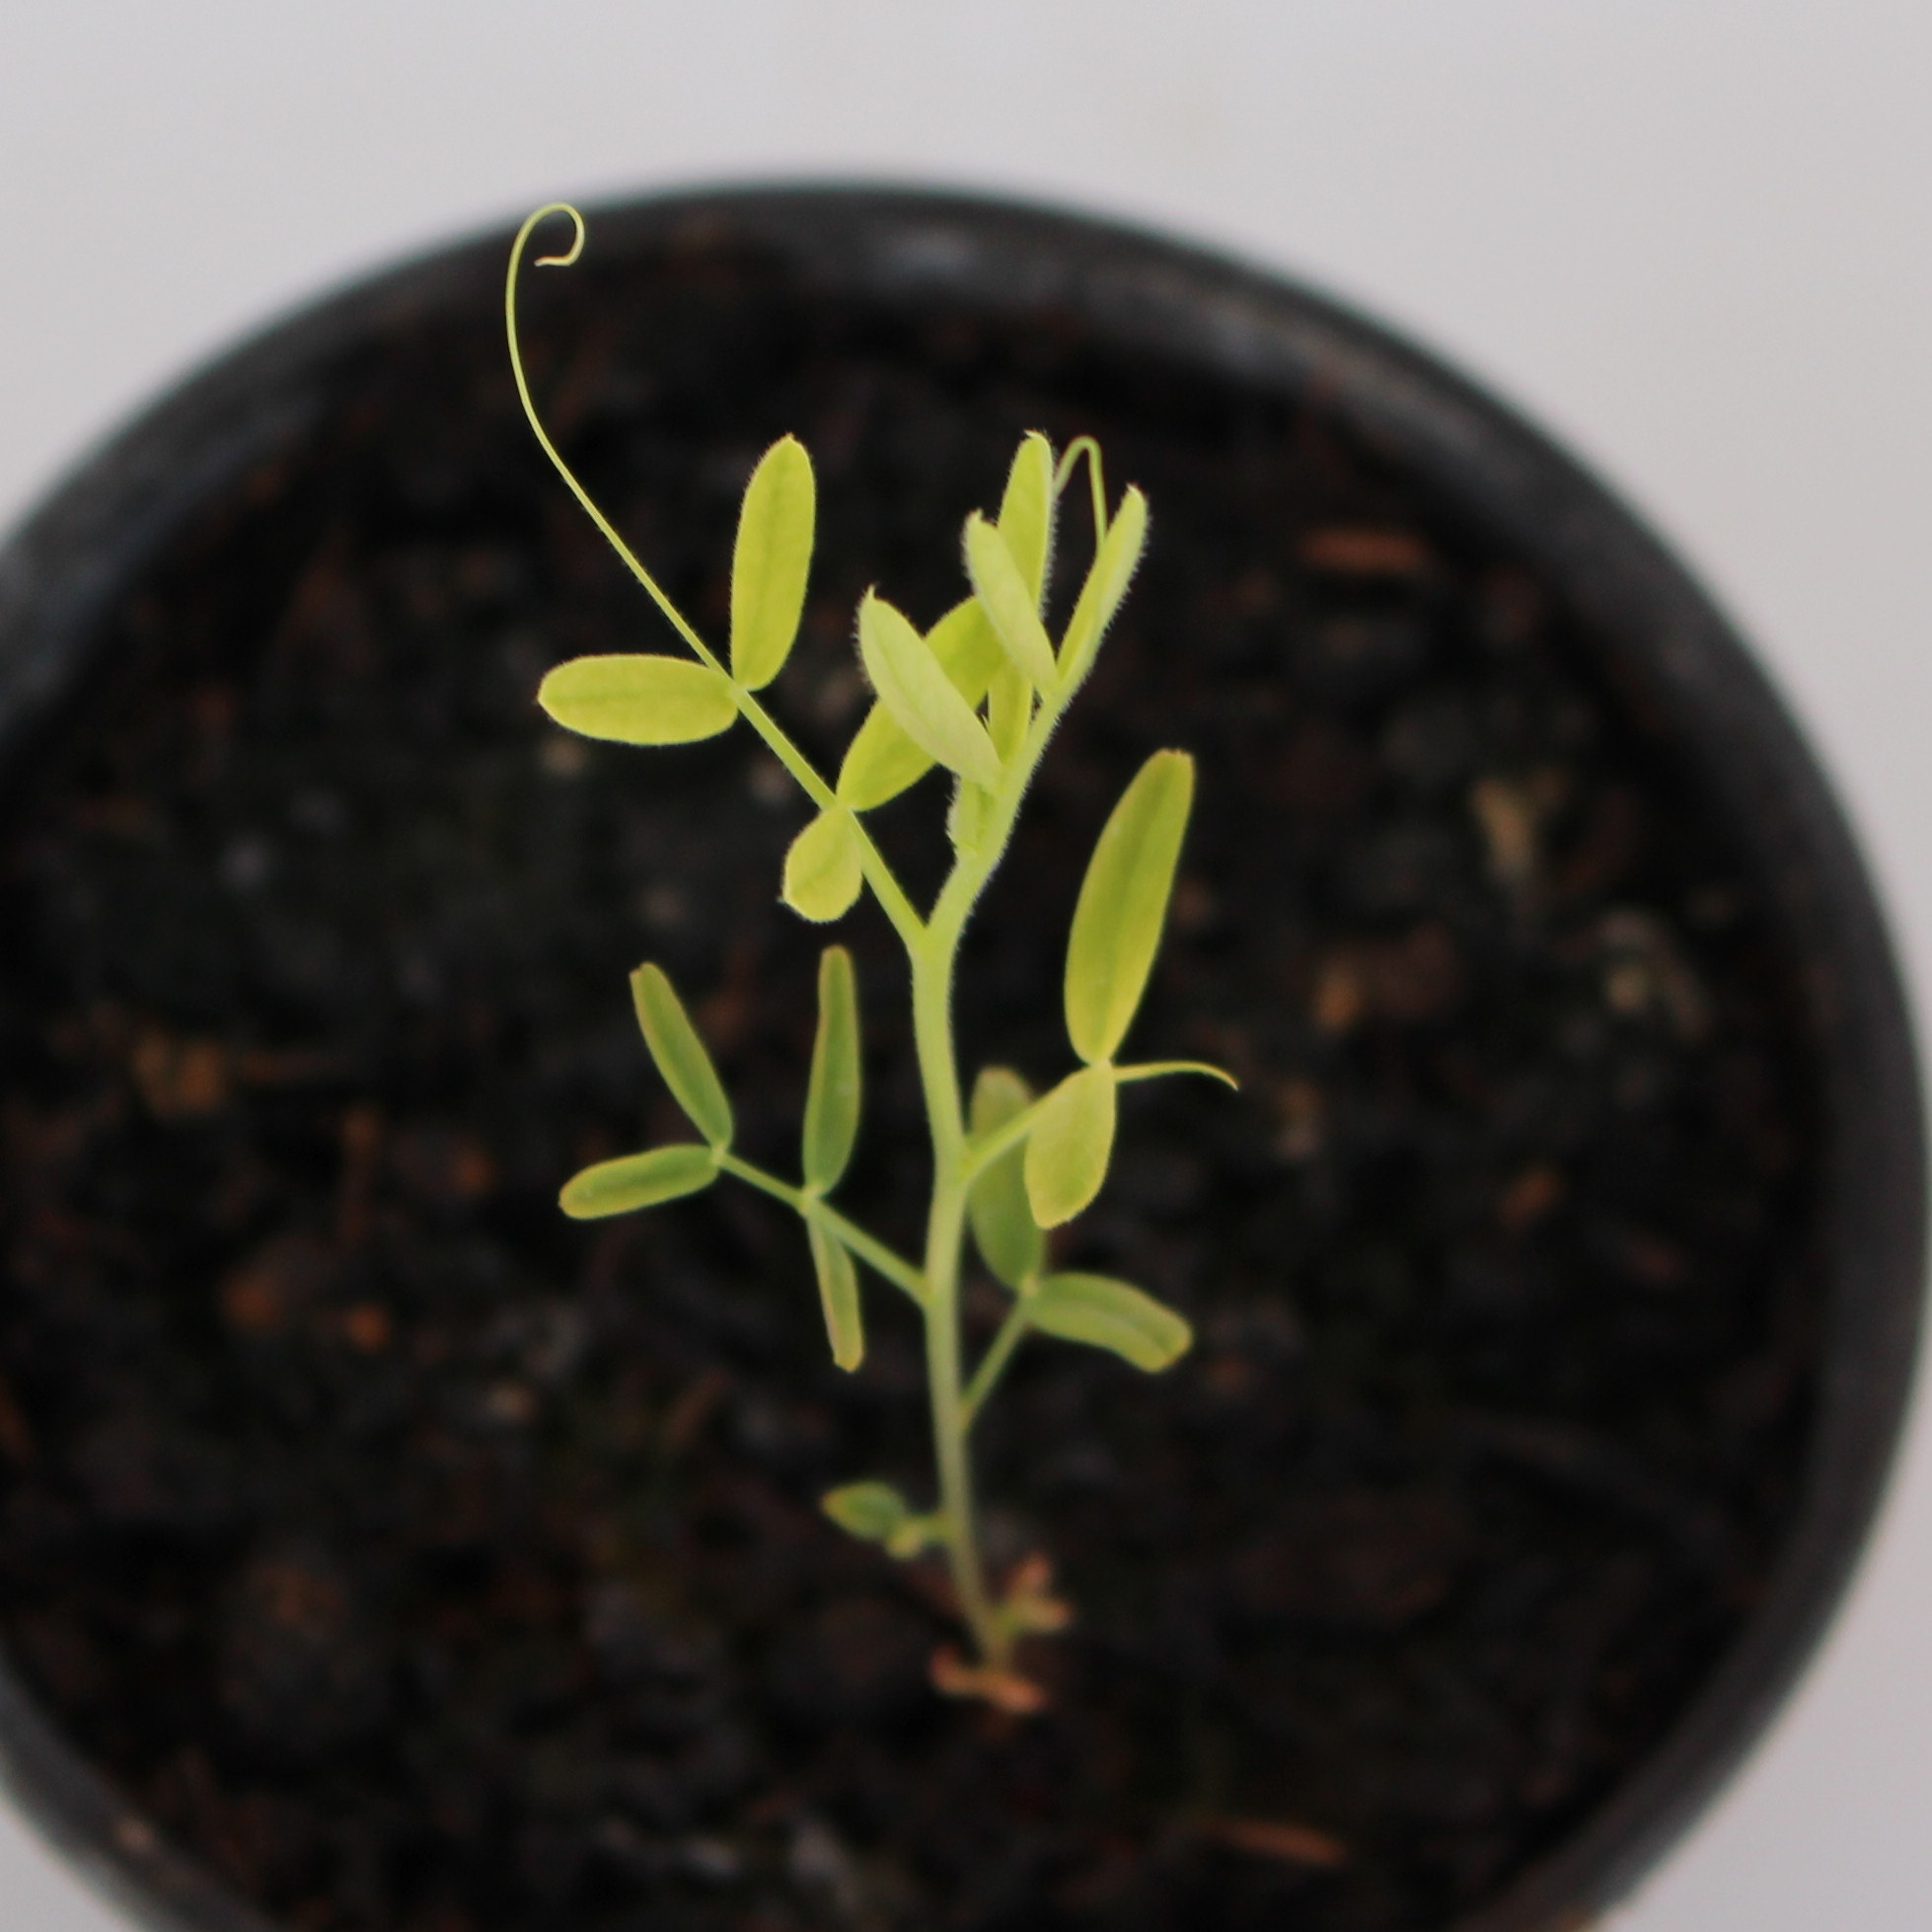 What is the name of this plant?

Vicia sativa
